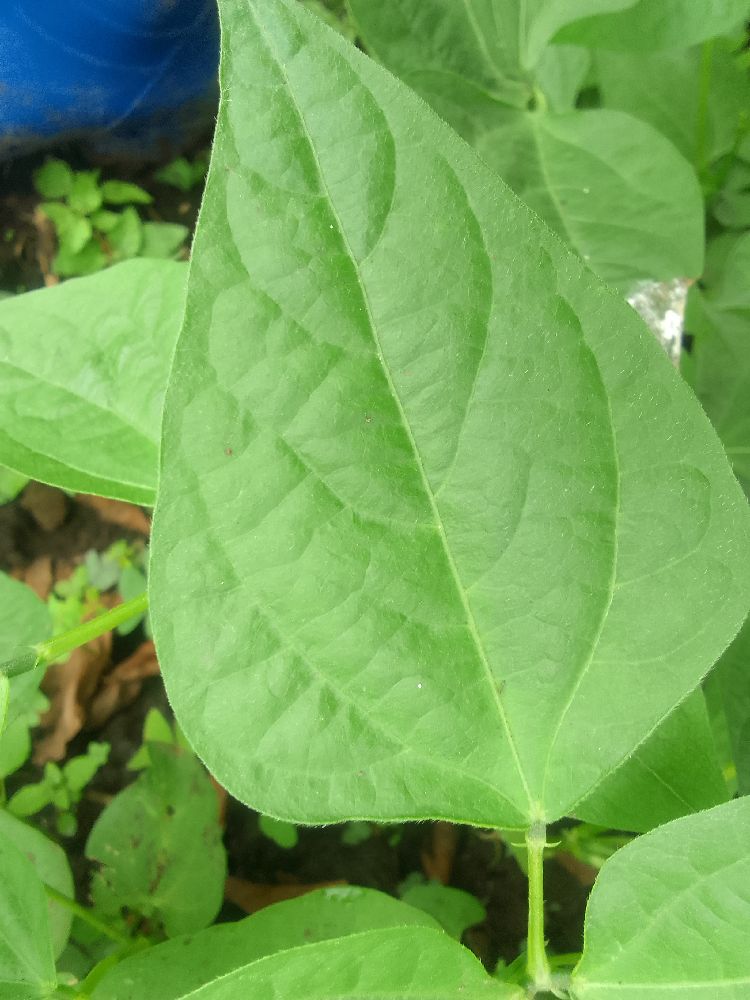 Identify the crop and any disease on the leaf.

common bean, healthy
